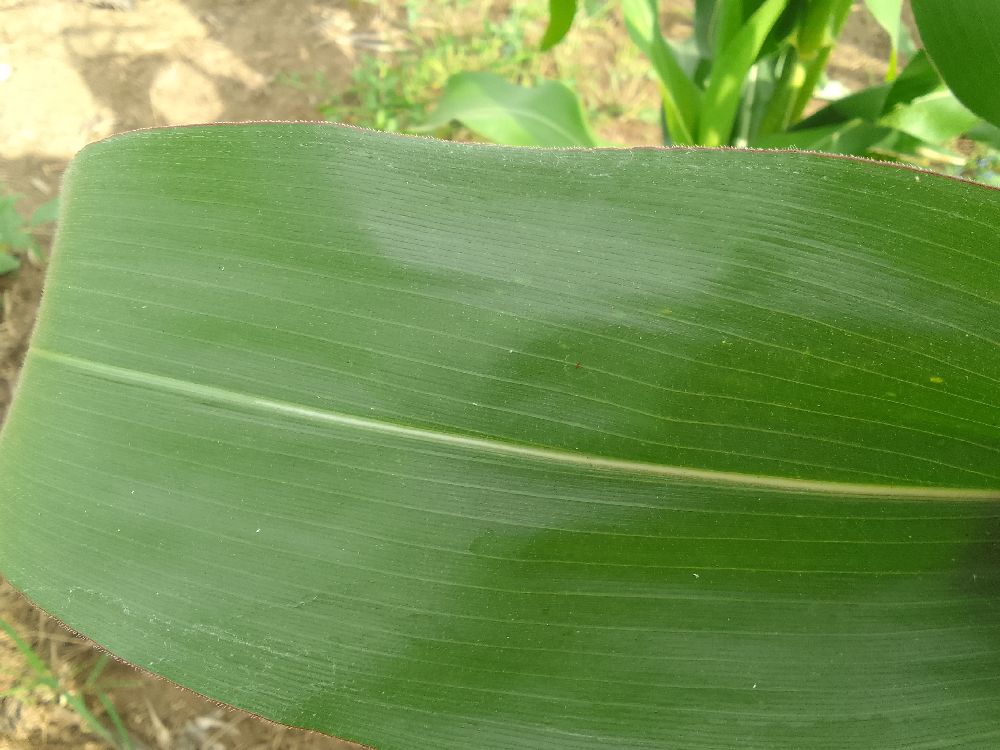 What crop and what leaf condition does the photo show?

maize, healthy
